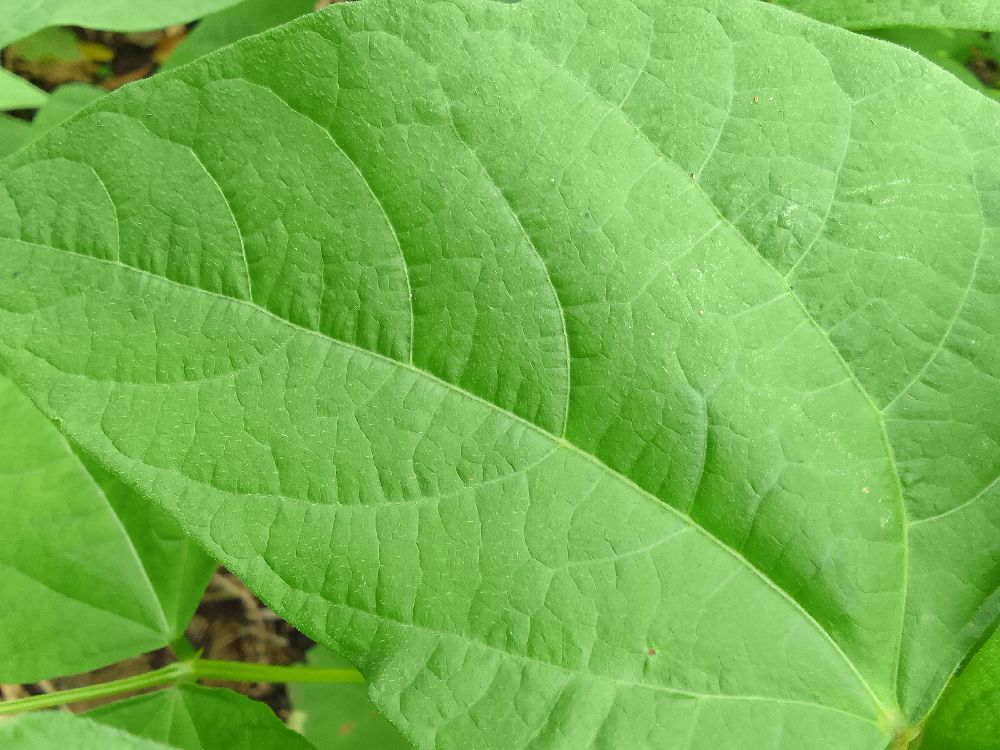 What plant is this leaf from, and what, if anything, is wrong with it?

common bean, healthy
